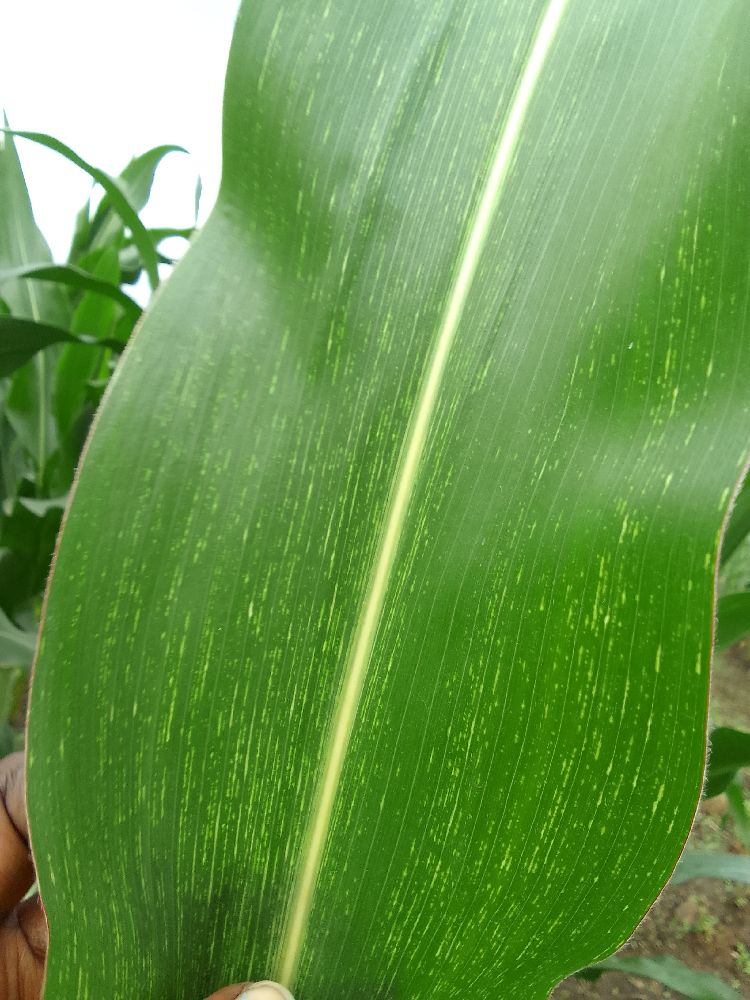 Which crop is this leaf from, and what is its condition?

maize, maize streak virus
